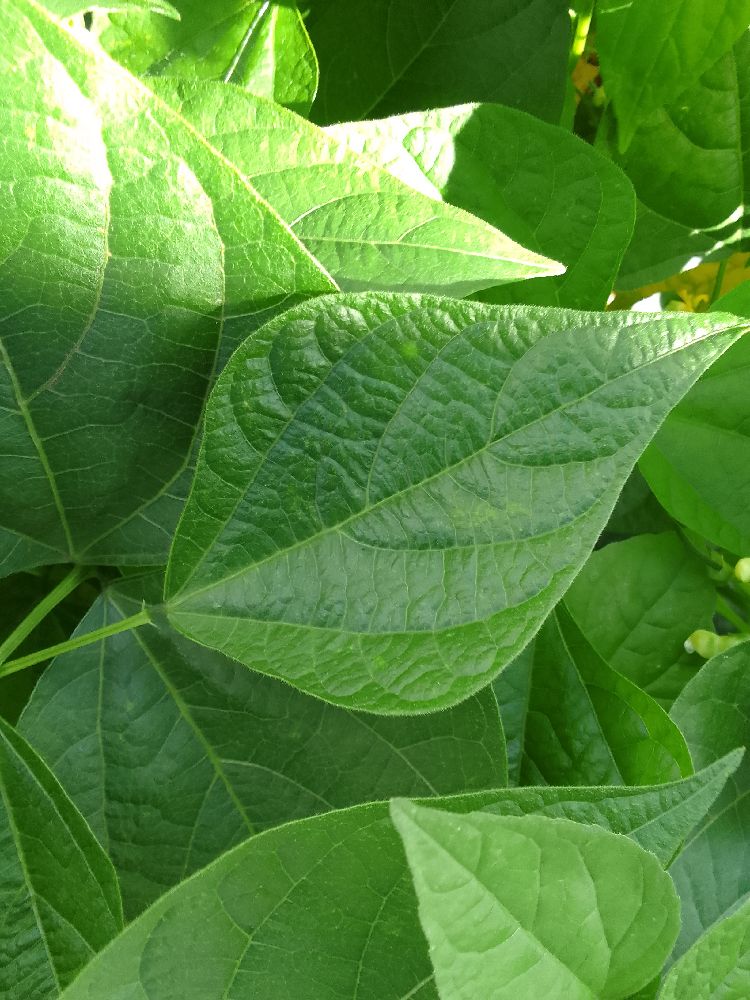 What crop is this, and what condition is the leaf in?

common bean, healthy
